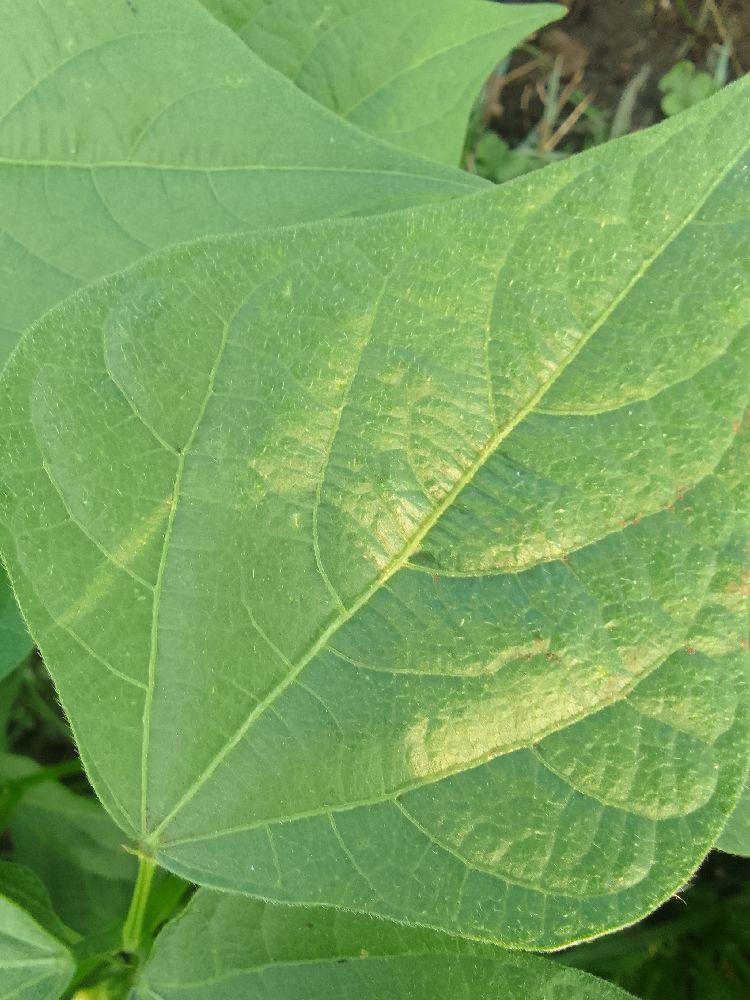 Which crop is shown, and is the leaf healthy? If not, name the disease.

common bean, healthy
